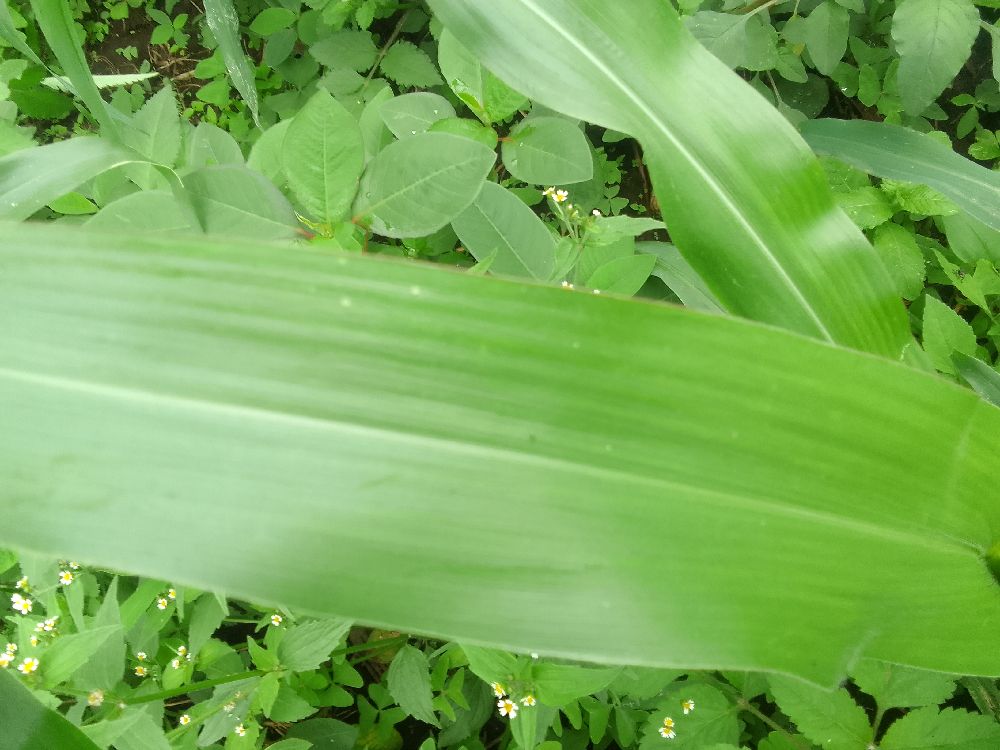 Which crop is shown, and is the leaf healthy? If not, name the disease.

maize, healthy
